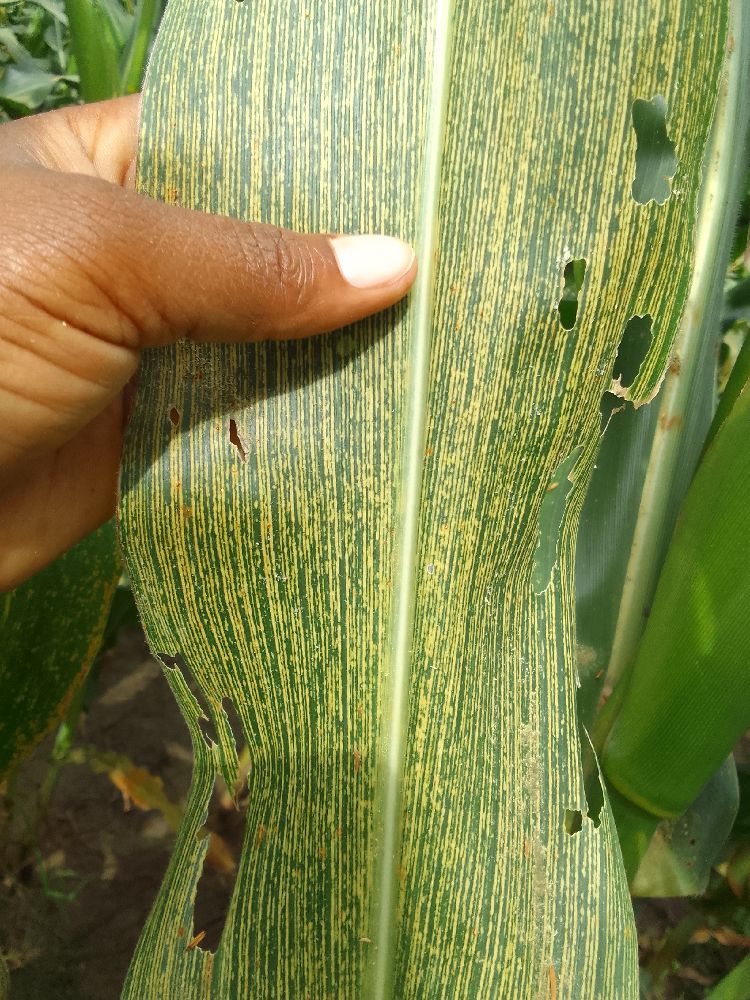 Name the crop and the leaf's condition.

maize, maize streak virus
